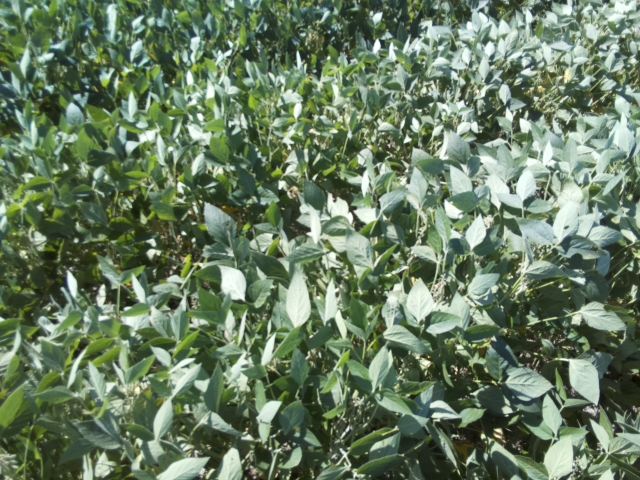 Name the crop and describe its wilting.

soybean, leaflets folding inward at secondary pulvinus with no turgor loss in leaflets or petioles
